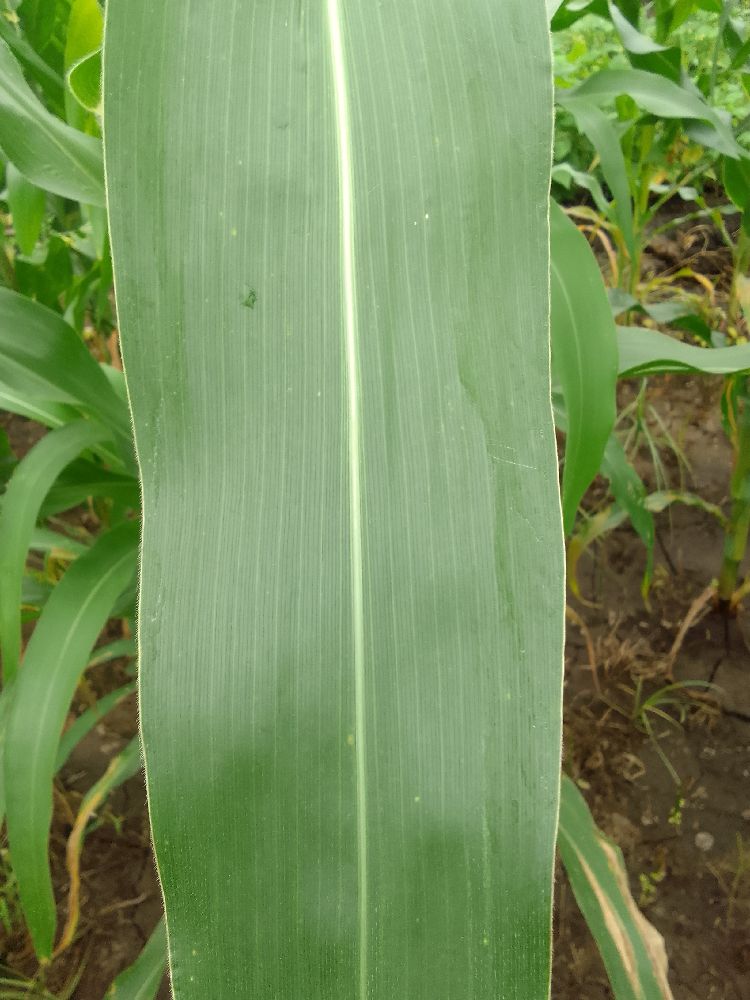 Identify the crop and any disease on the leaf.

maize, healthy
